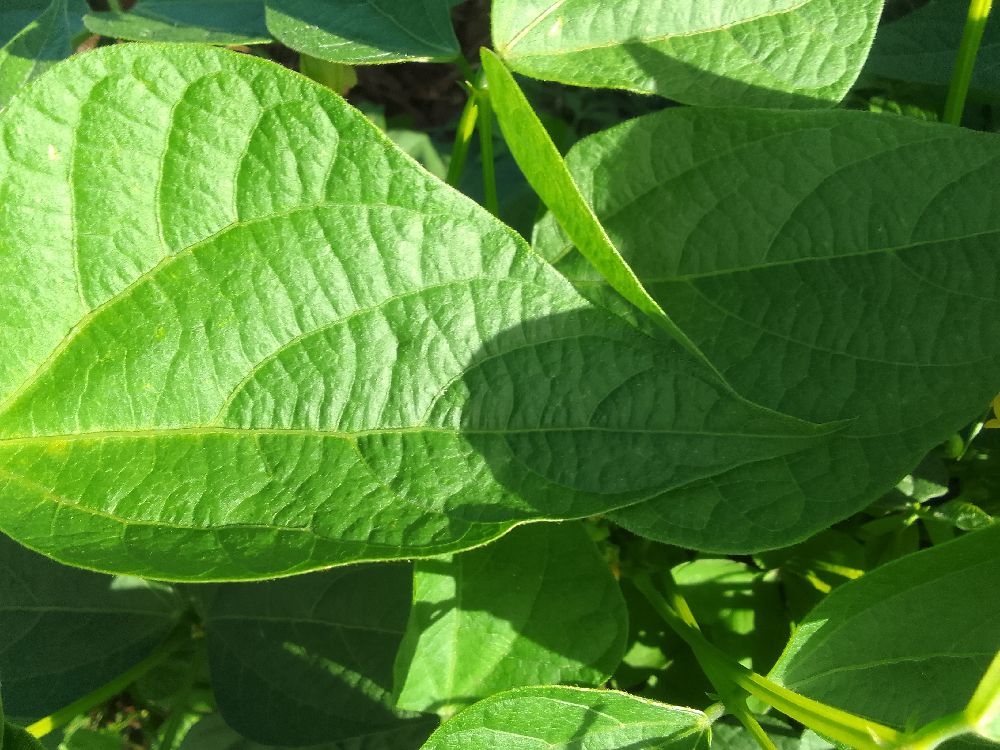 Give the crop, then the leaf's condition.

common bean, healthy
